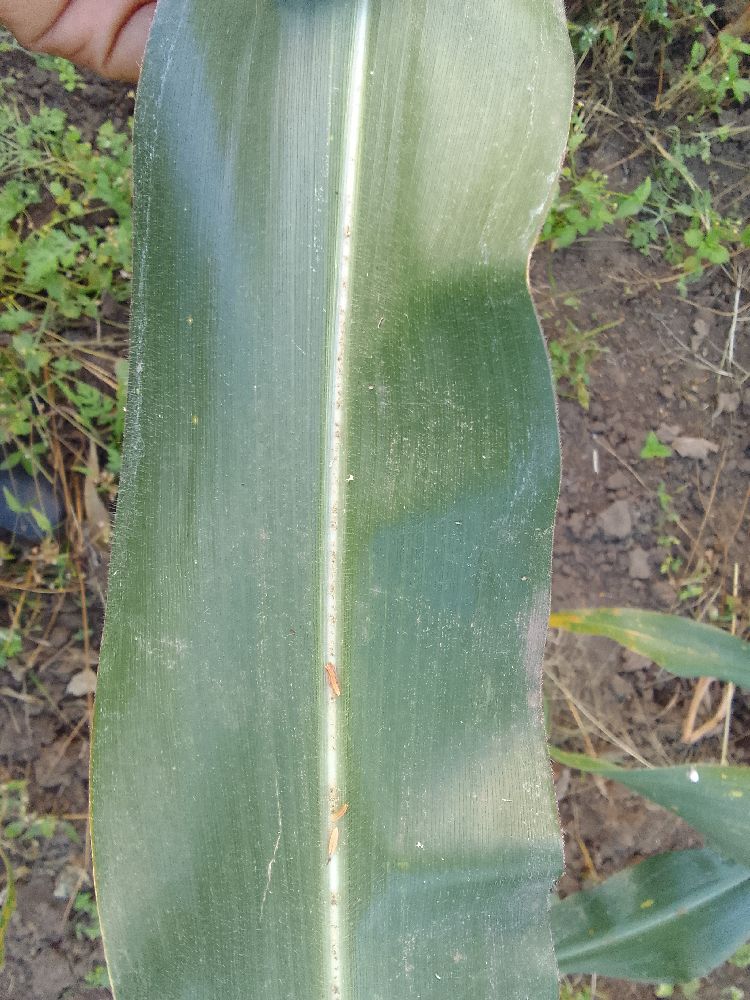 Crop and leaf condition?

maize, healthy
